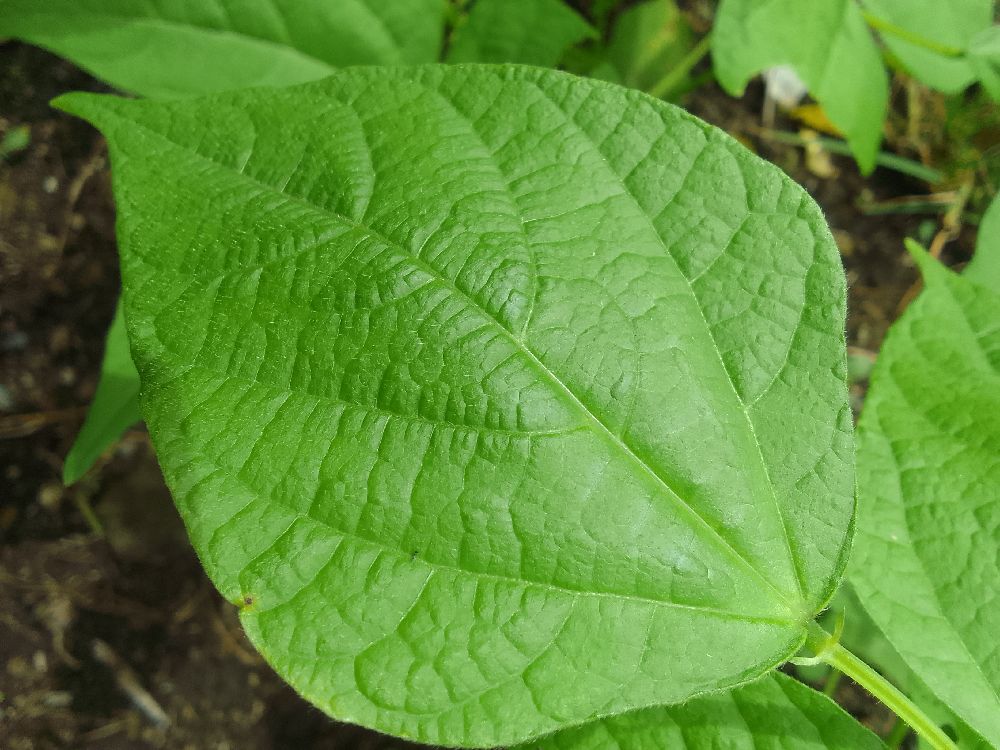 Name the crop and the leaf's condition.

common bean, healthy
